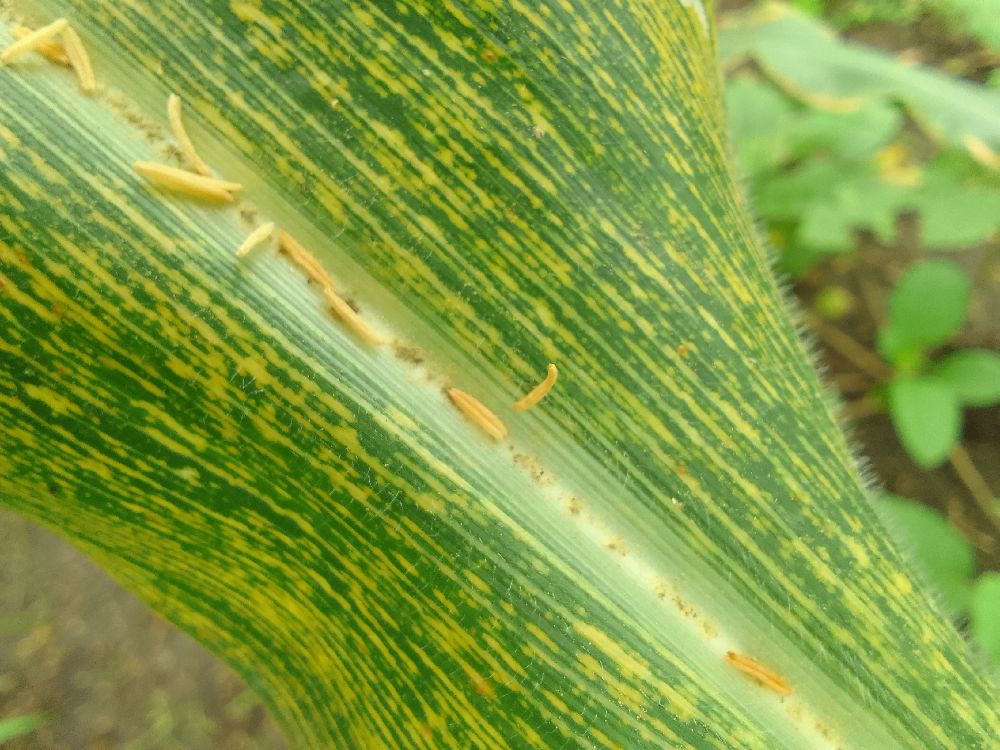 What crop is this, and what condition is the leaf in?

maize, maize streak virus
